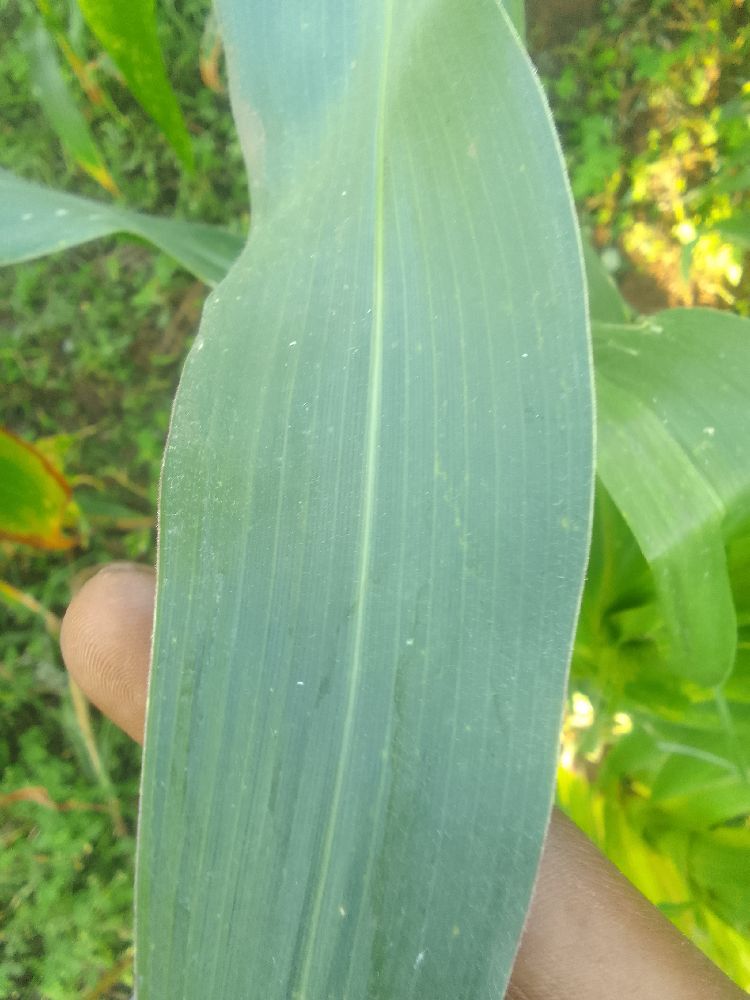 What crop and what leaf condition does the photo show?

maize, healthy
